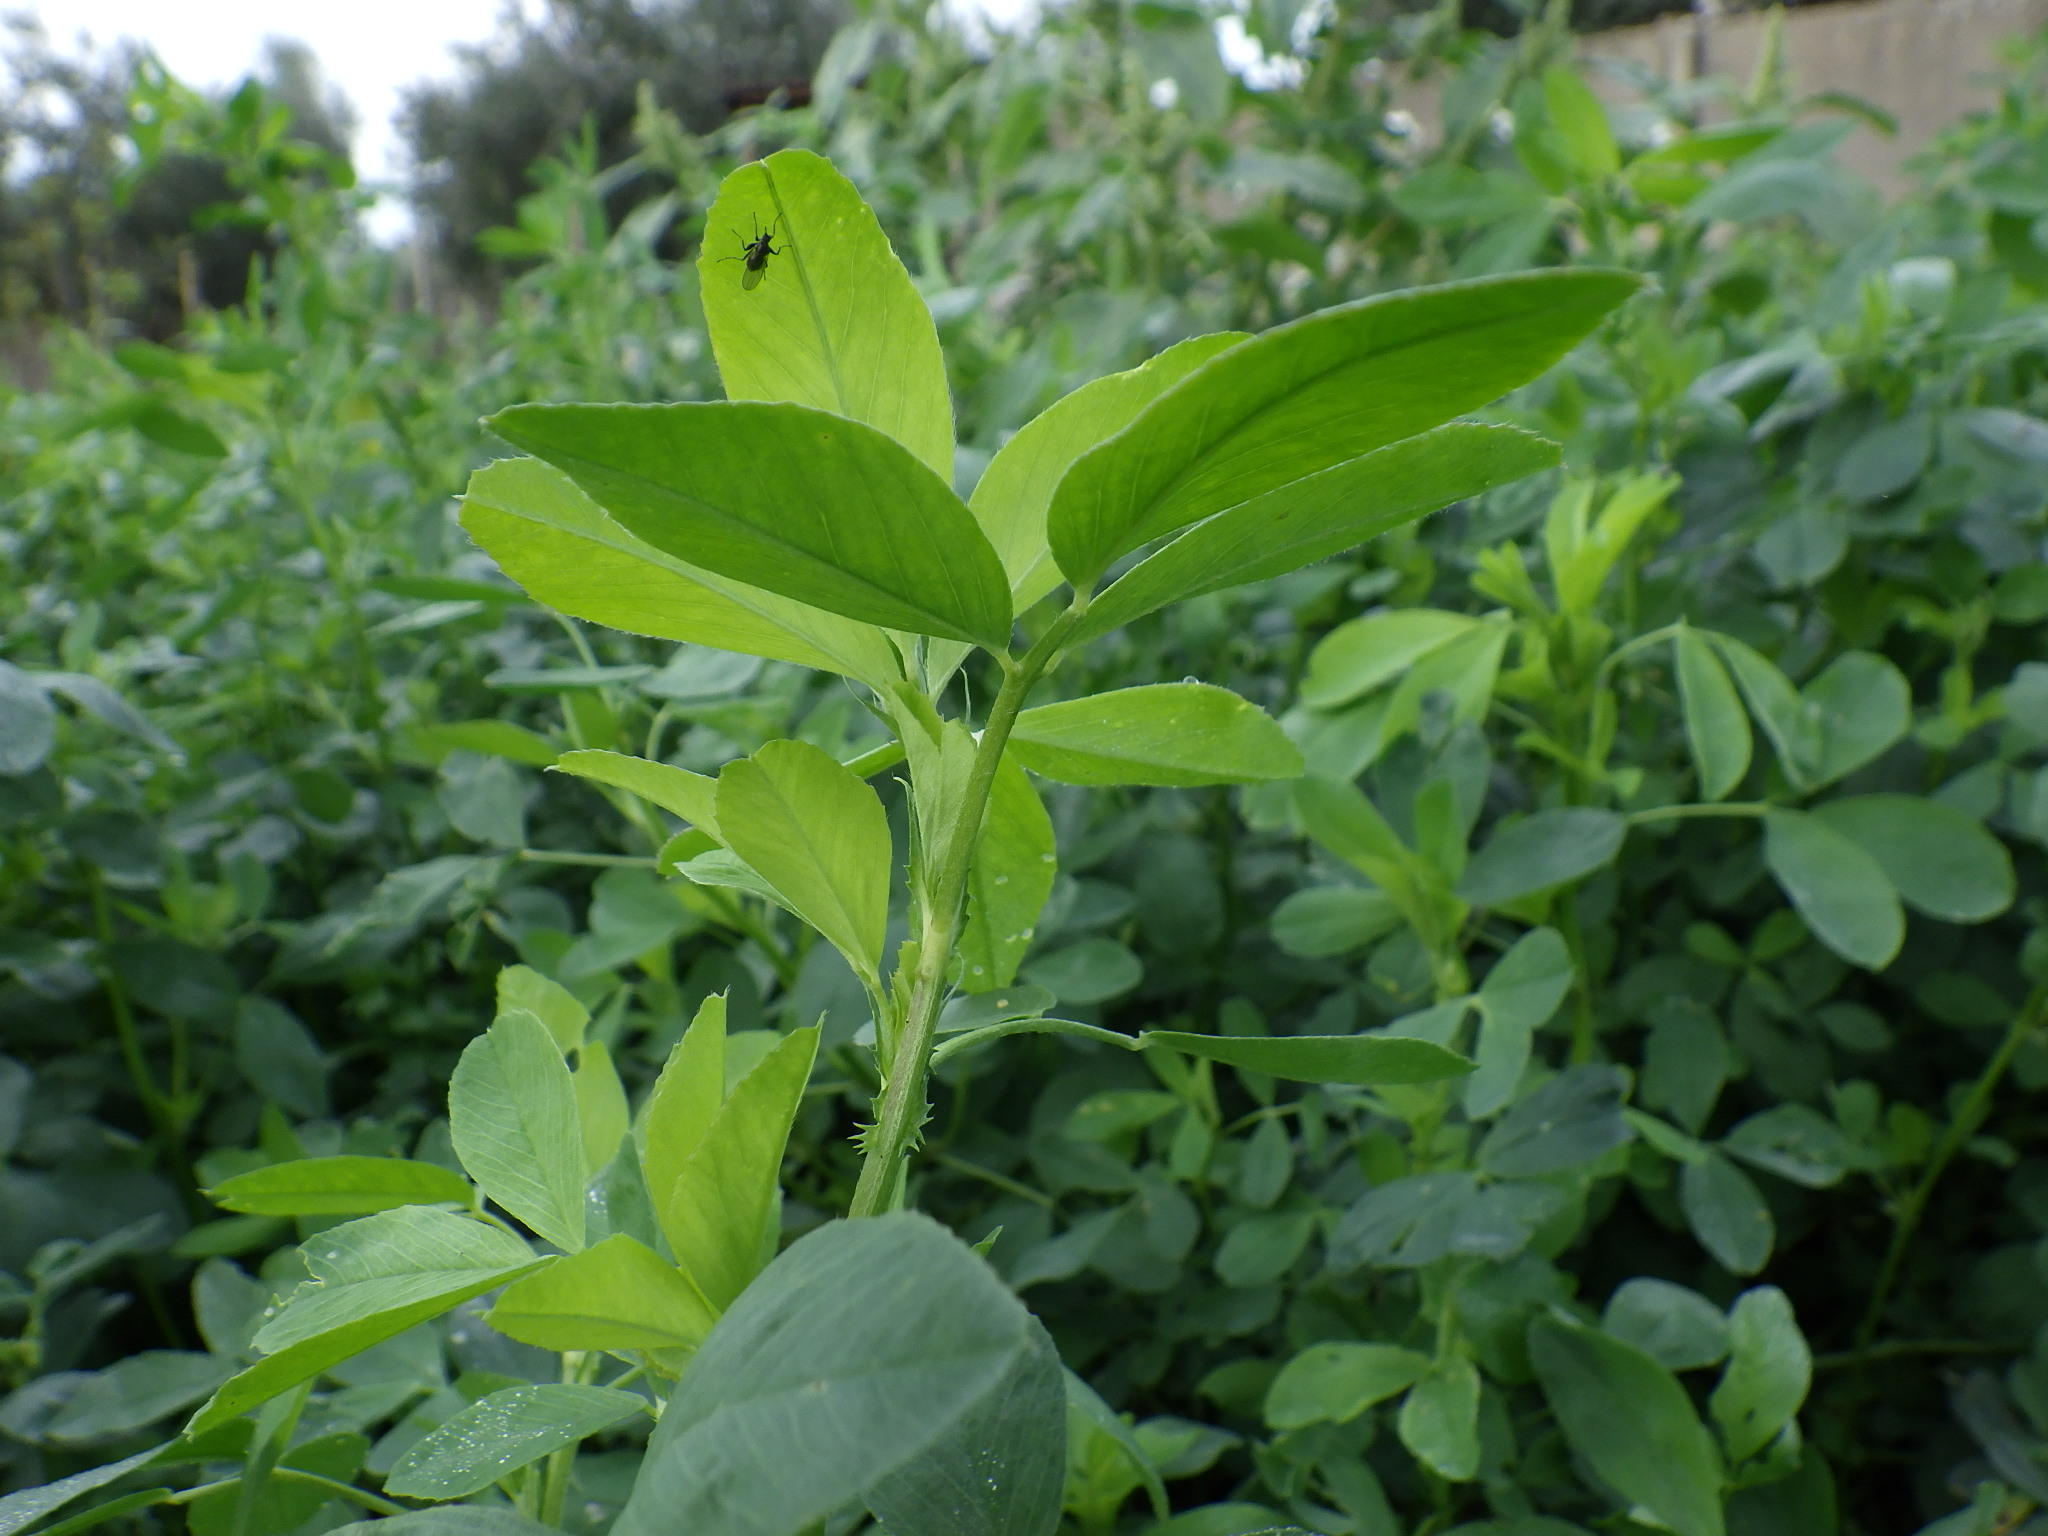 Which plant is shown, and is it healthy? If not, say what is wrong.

alfalfa, healthy
